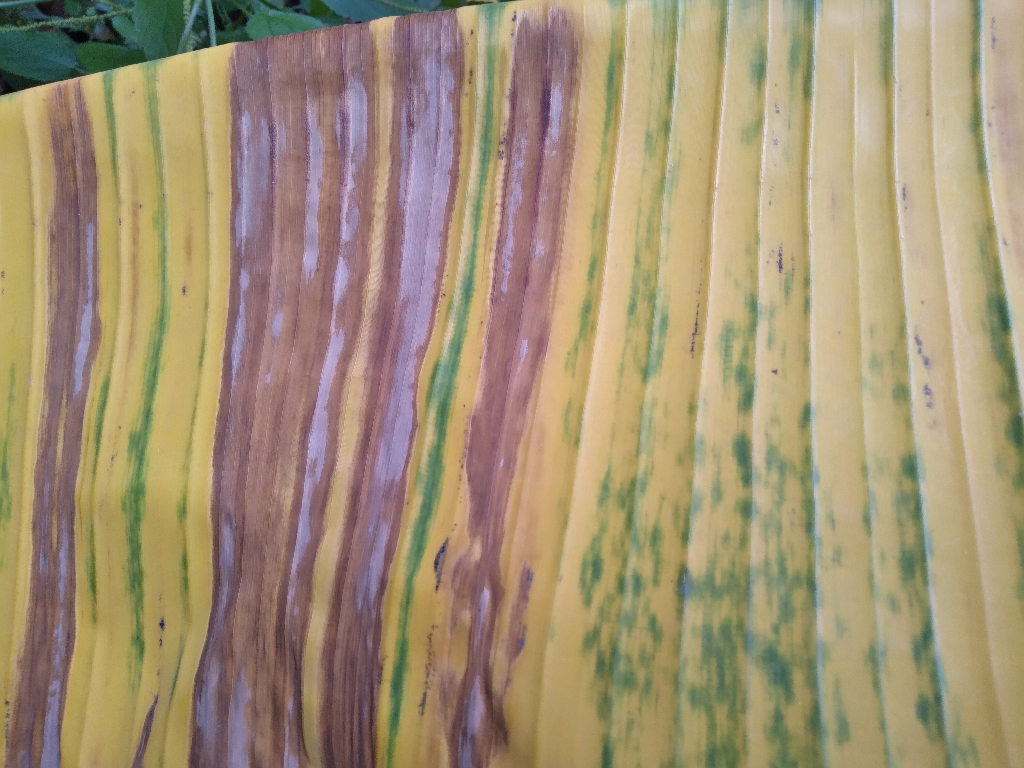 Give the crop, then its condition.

banana, fusarium wilt race 1
